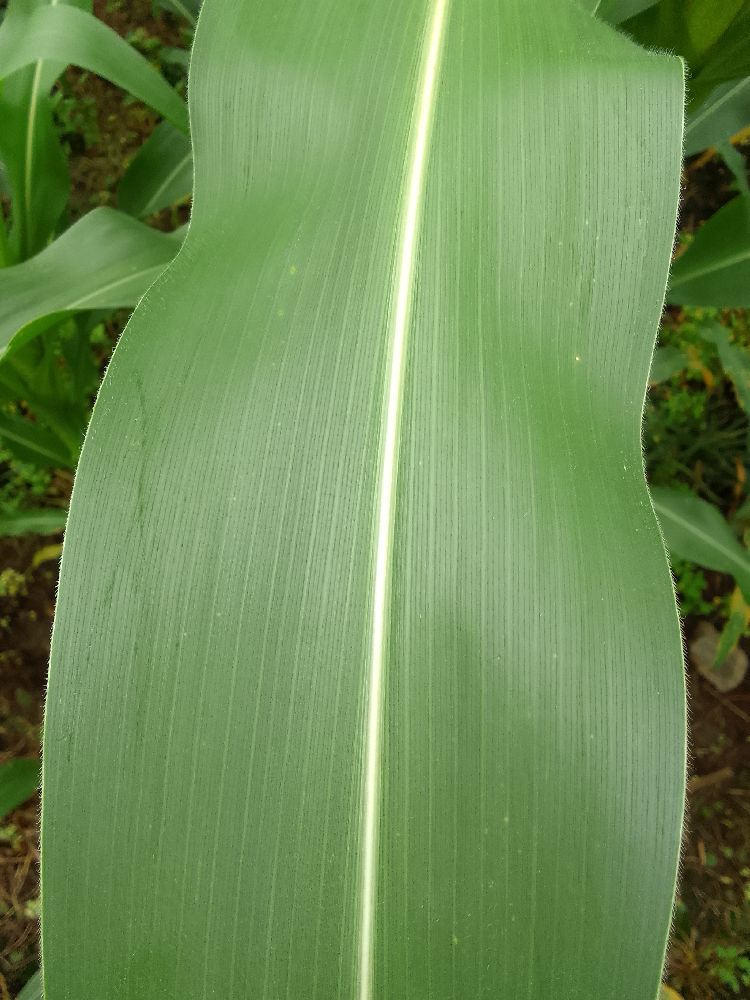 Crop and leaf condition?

maize, healthy
